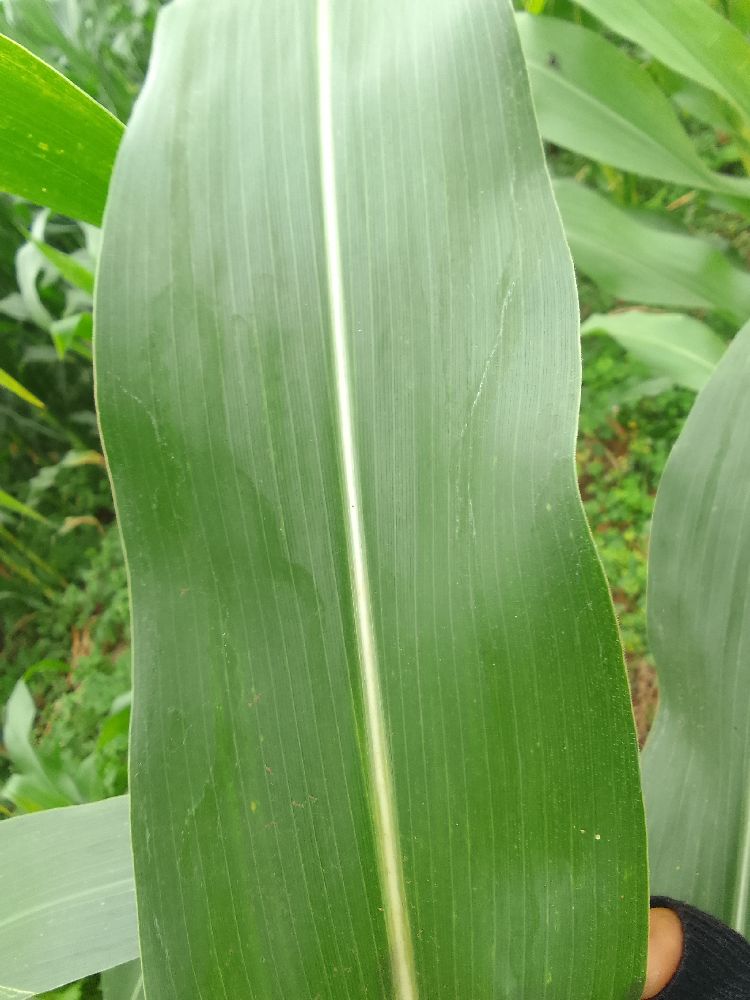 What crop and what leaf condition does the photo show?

maize, healthy
